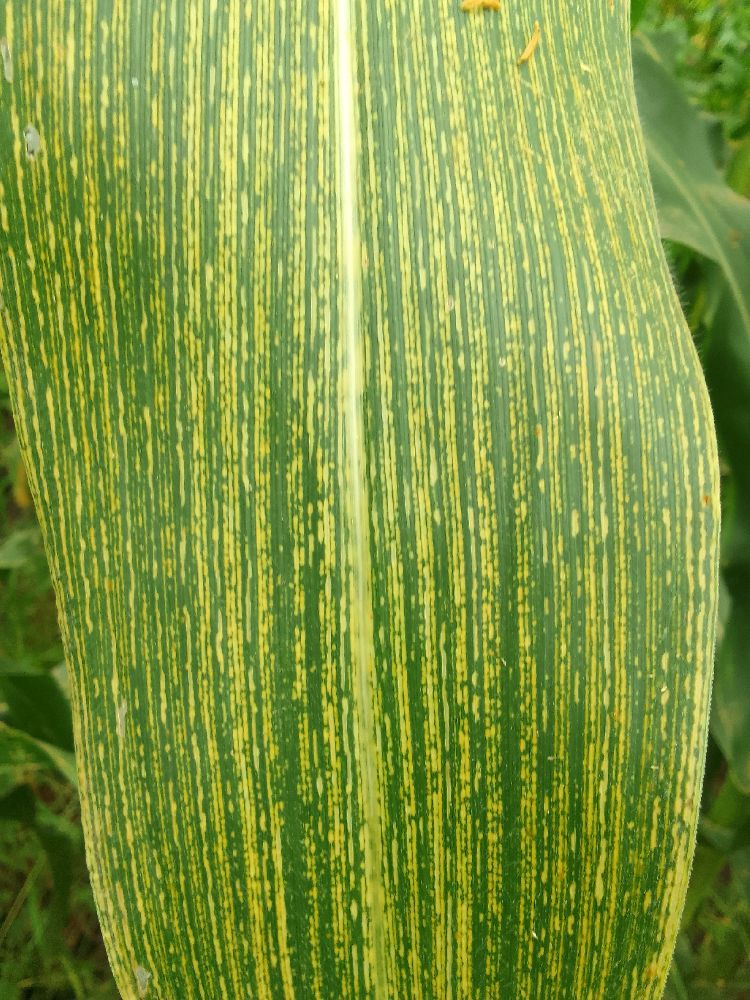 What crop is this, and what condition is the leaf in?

maize, maize streak virus
